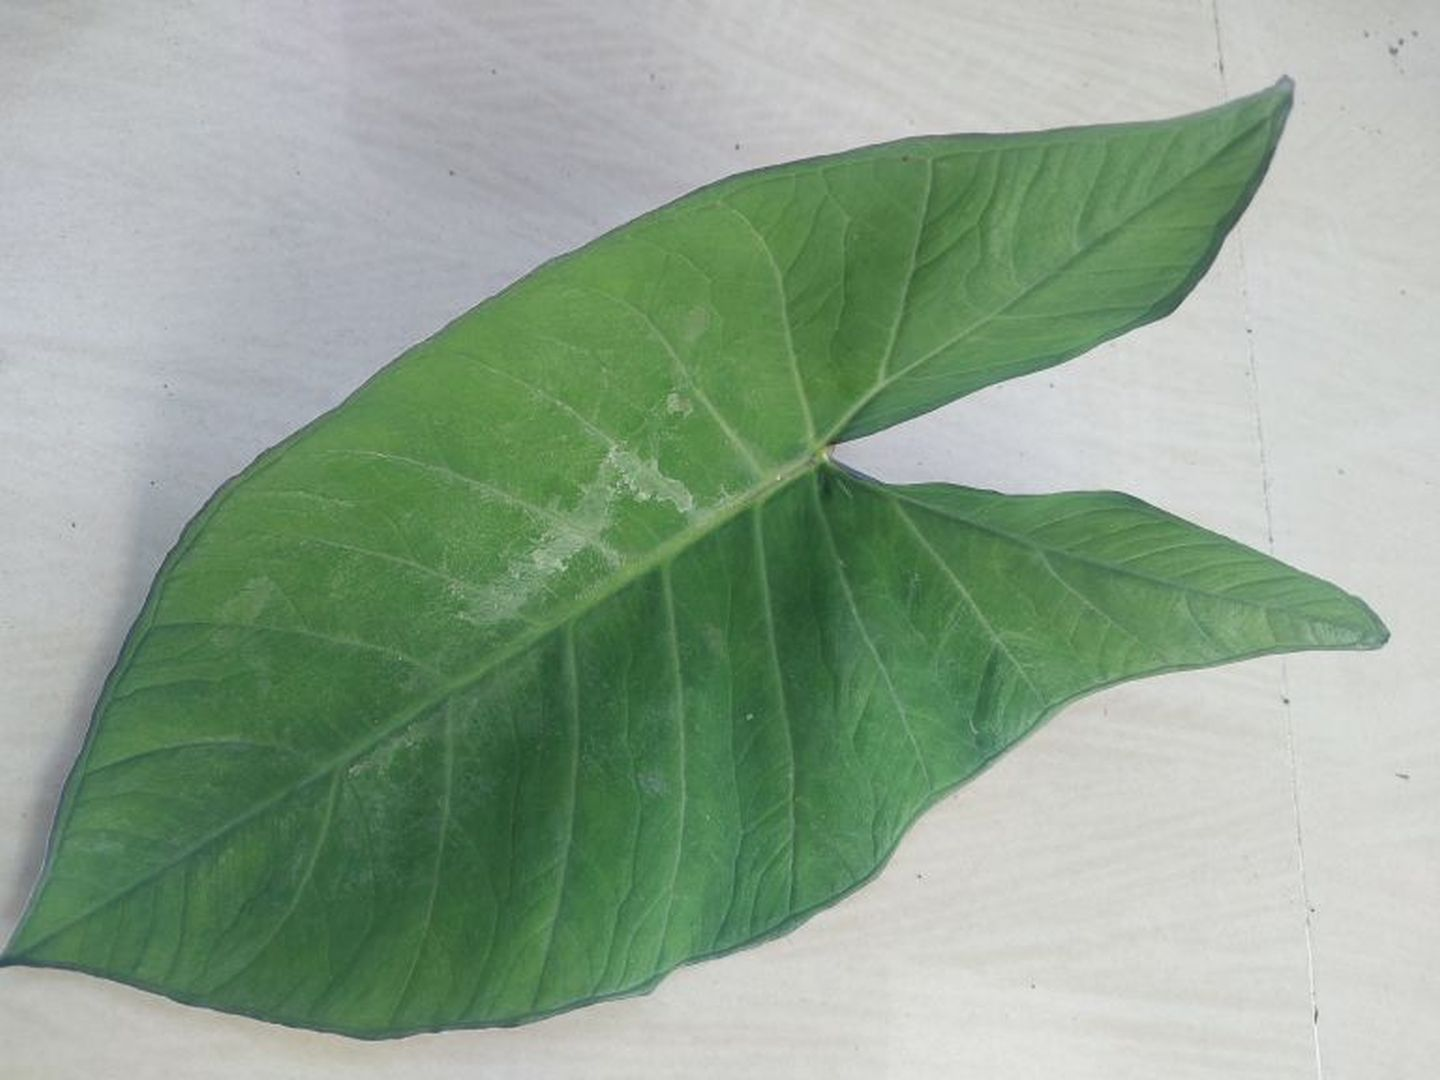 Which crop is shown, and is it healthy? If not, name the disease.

taro, healthy
